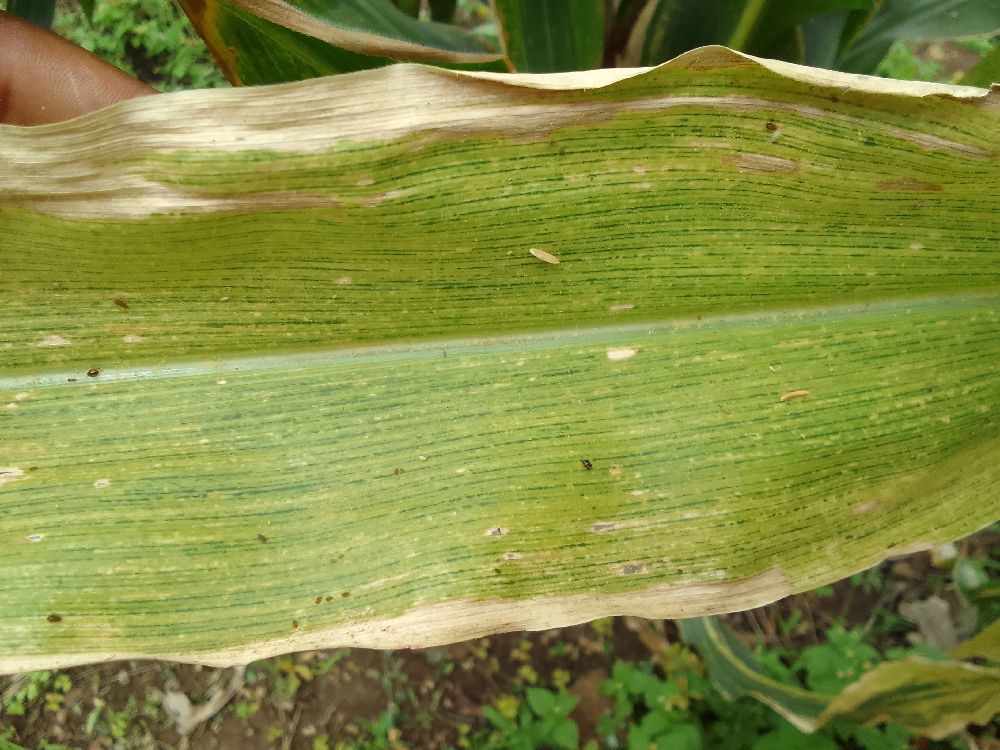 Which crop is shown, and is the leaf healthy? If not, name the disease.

maize, maize lethal necrosis
